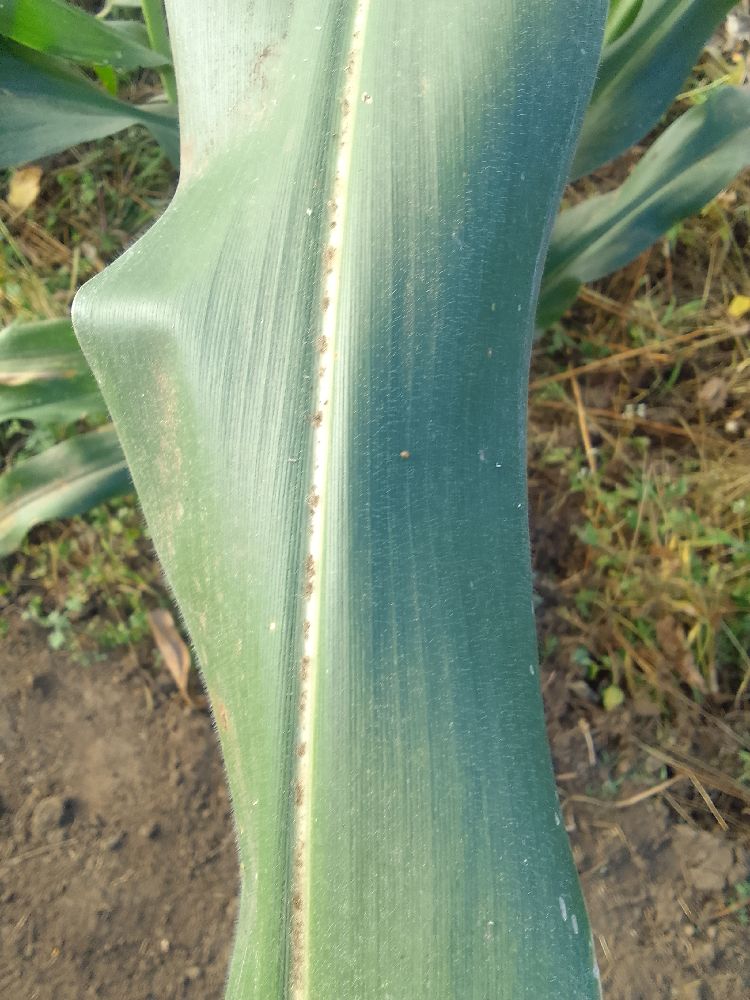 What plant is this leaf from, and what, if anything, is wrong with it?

maize, healthy
